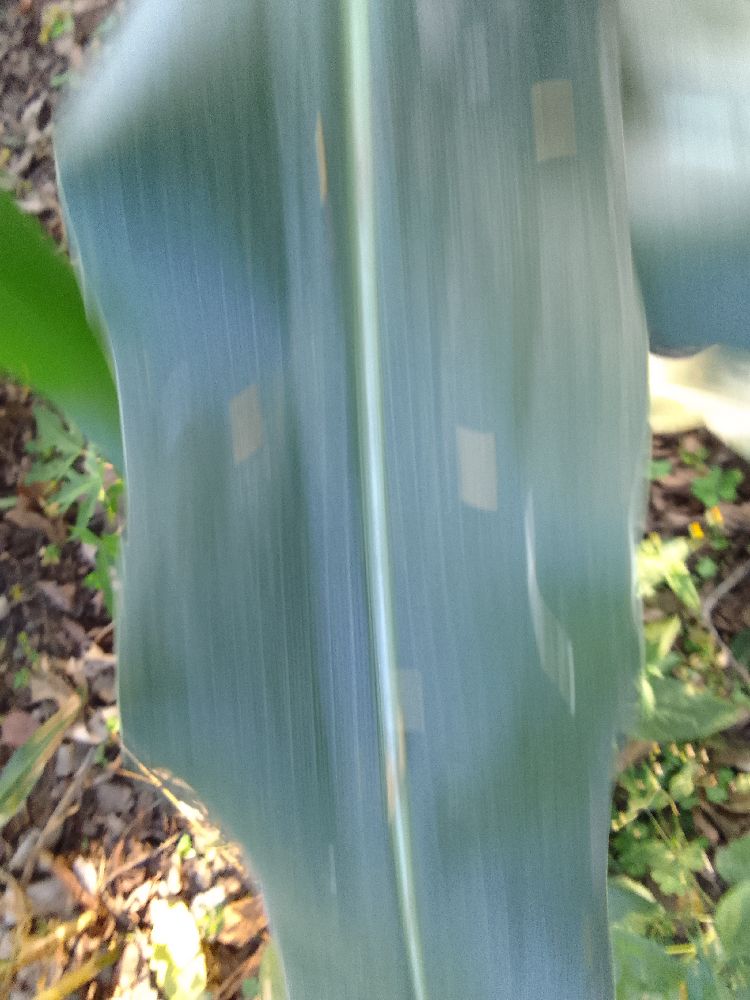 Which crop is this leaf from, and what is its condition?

maize, healthy
